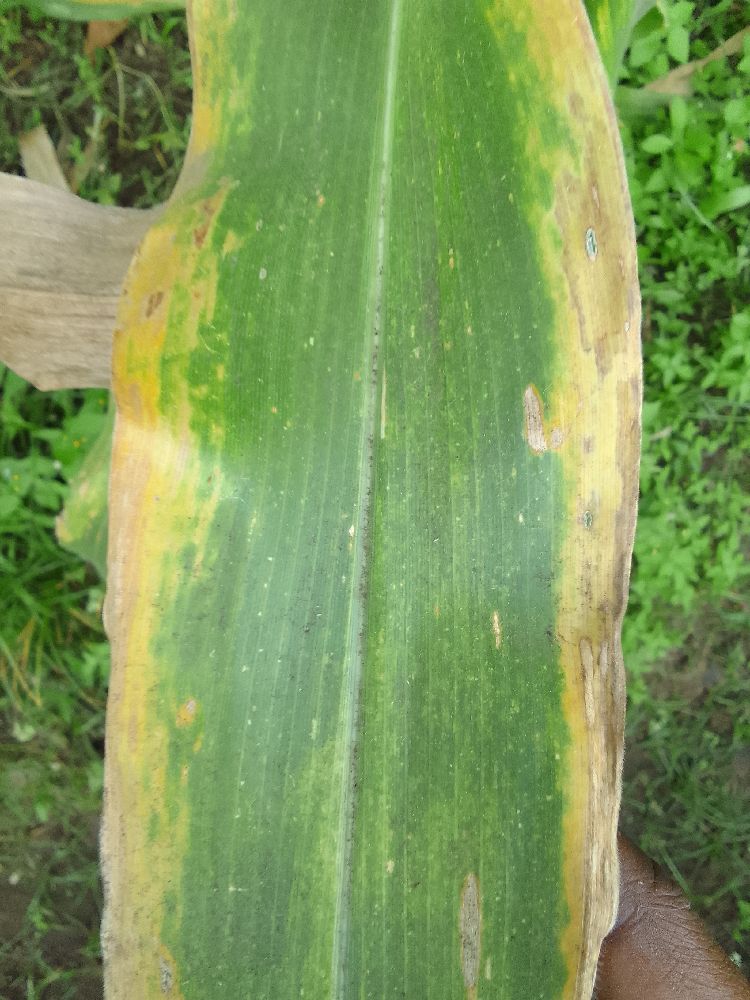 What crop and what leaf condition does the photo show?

maize, maize lethal necrosis
